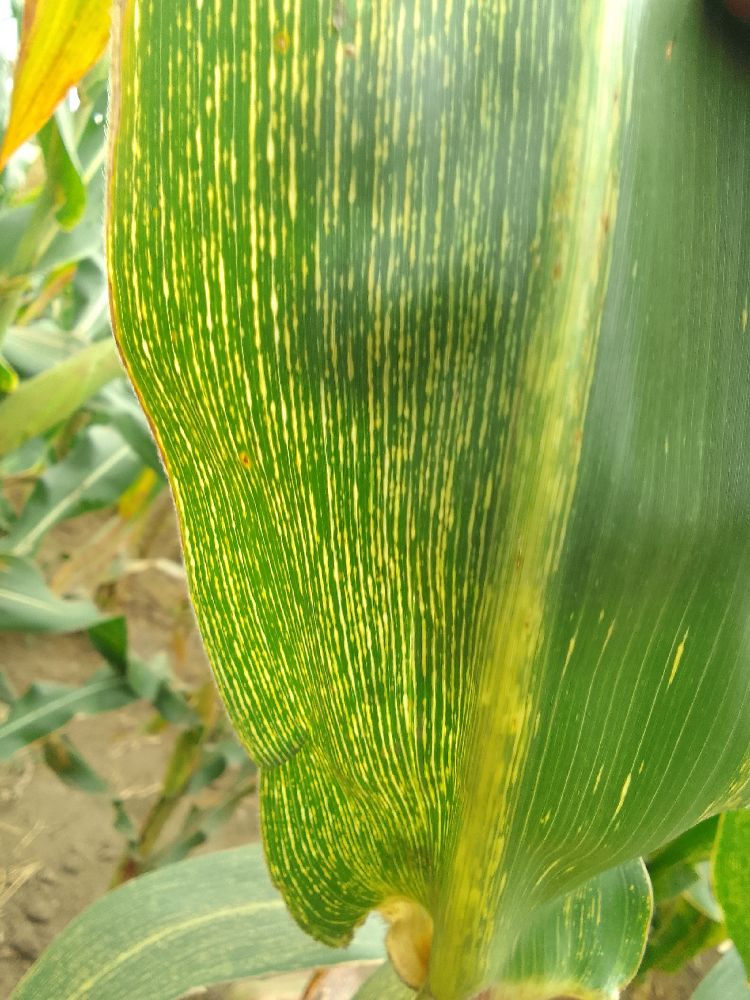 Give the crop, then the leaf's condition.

maize, maize streak virus
